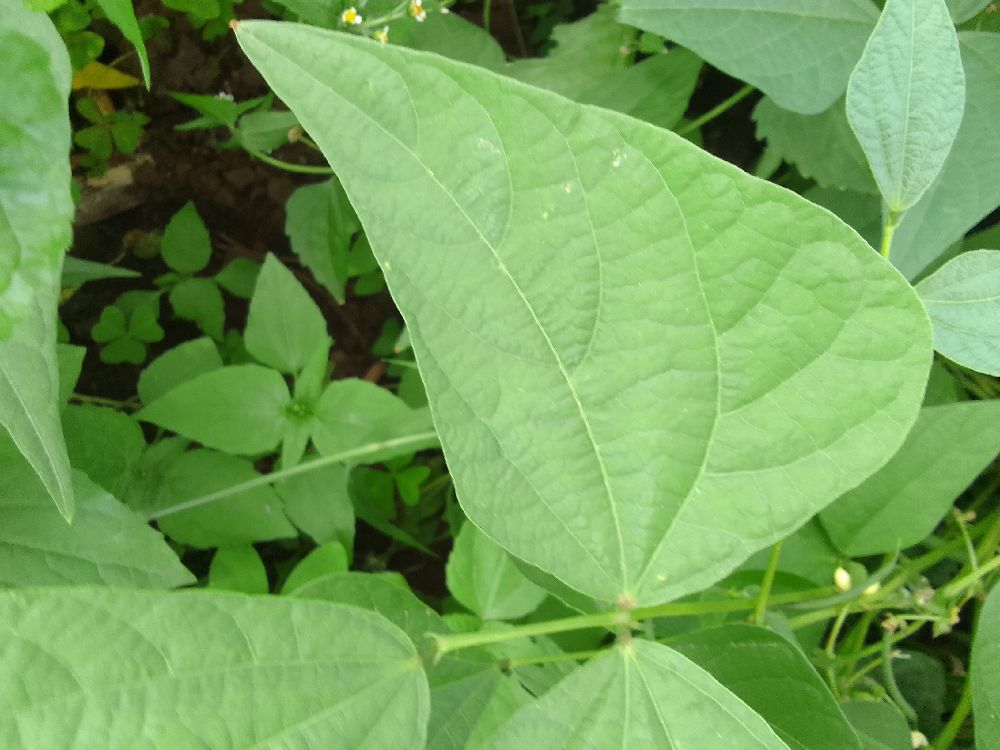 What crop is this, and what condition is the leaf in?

common bean, healthy
